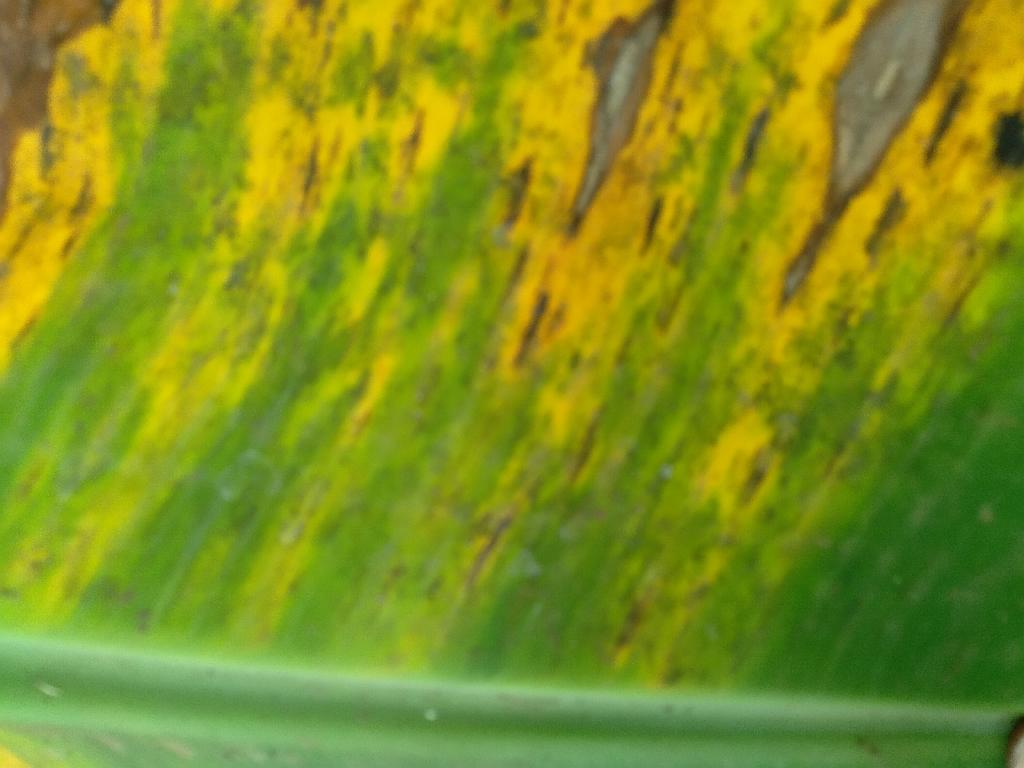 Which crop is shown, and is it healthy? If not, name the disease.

banana, black sigatoka
